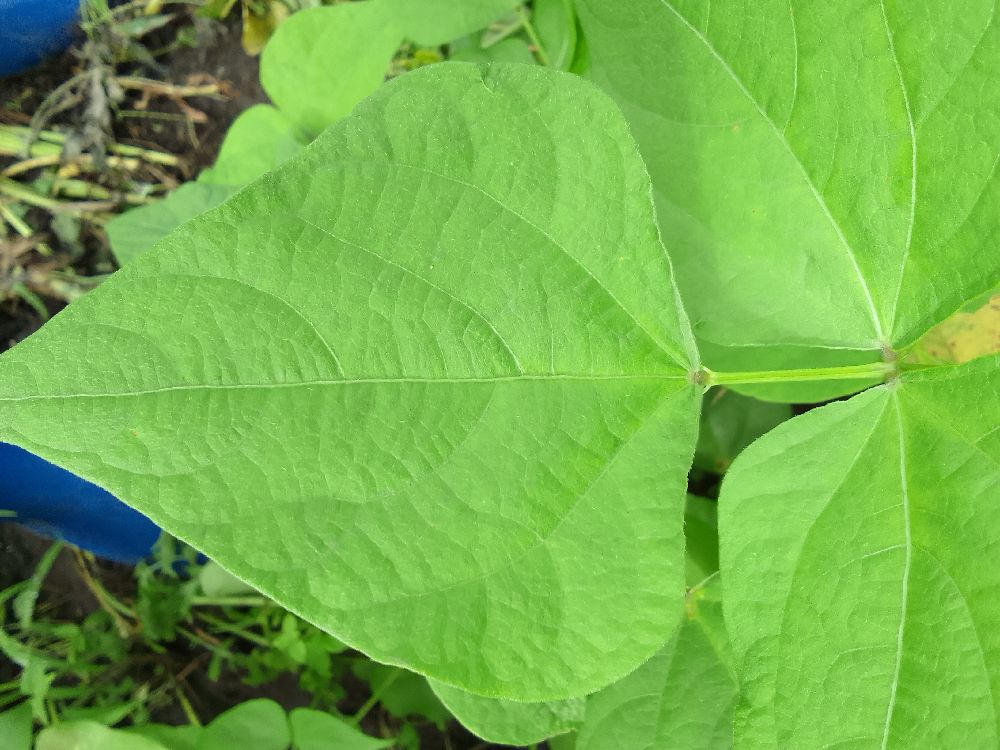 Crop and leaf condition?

common bean, healthy
